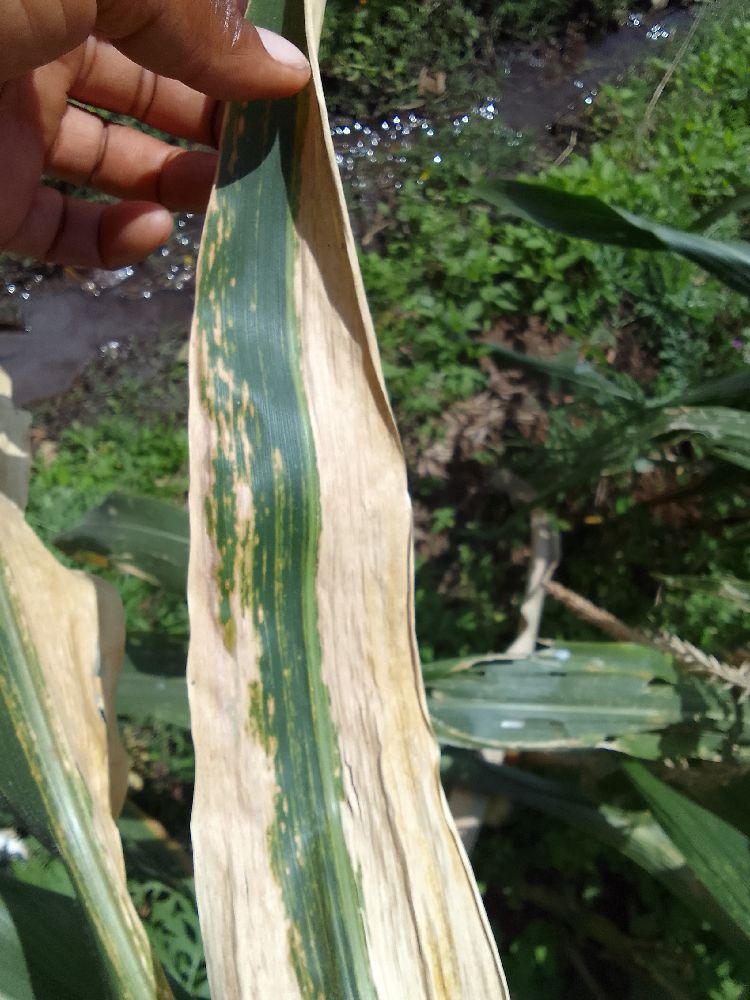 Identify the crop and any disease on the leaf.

maize, maize lethal necrosis
